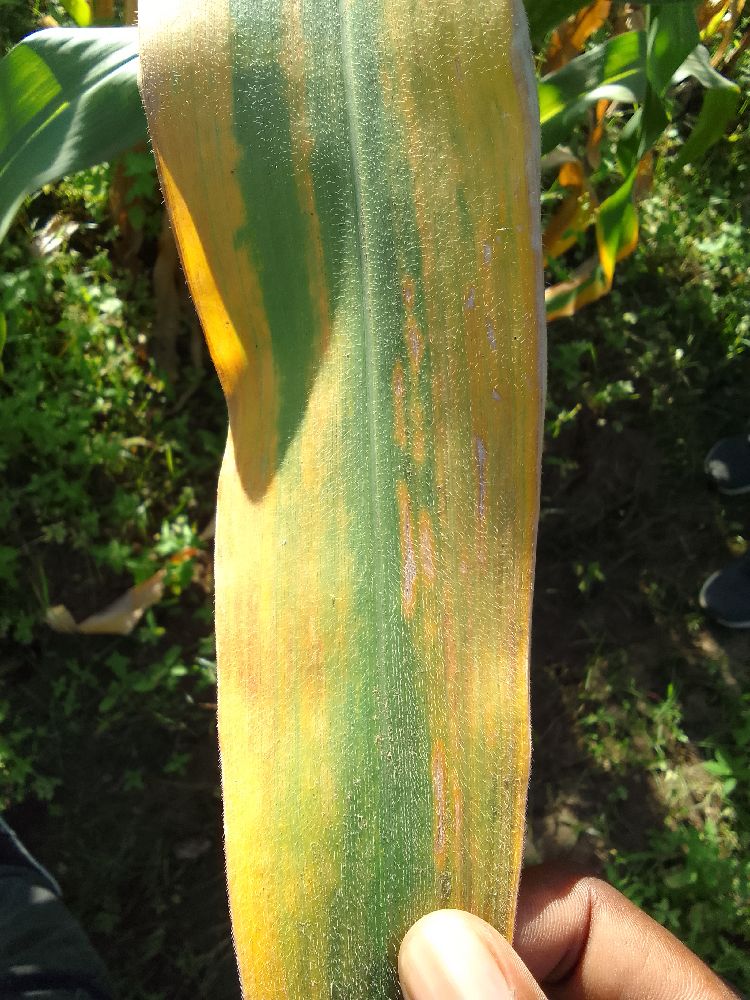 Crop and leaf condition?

maize, maize lethal necrosis
